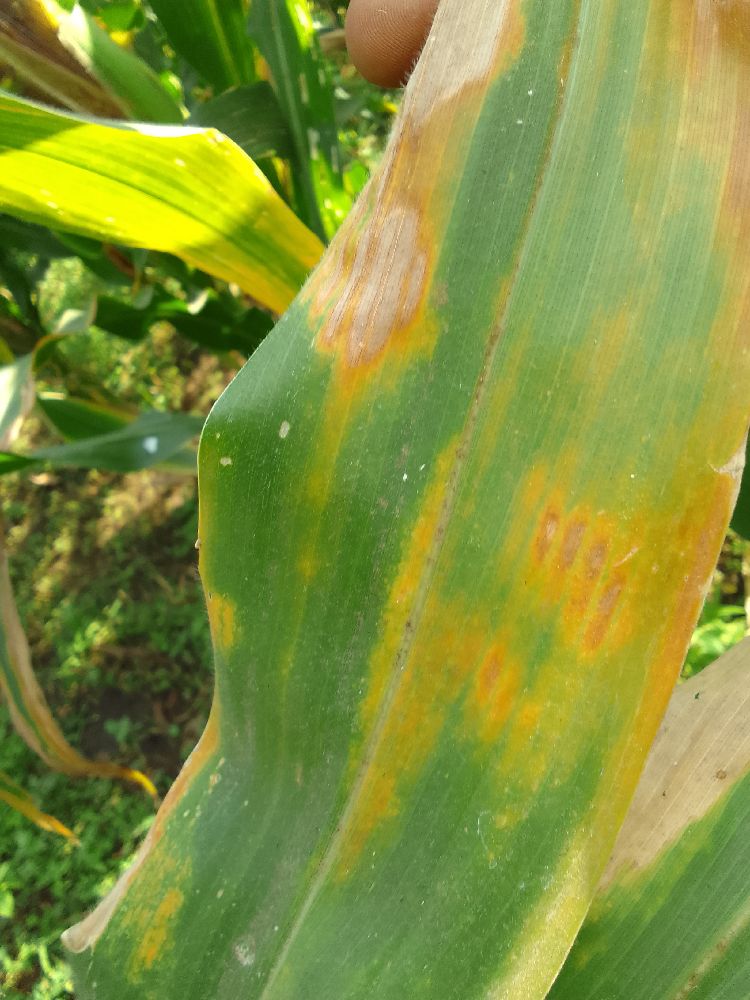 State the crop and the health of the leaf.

maize, maize lethal necrosis
